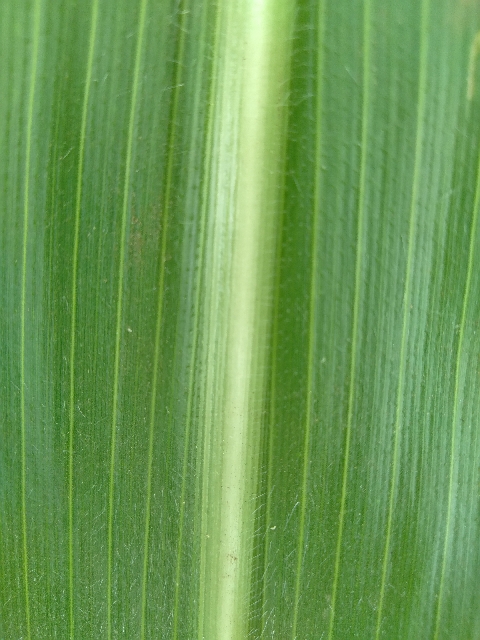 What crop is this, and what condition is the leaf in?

maize, healthy
